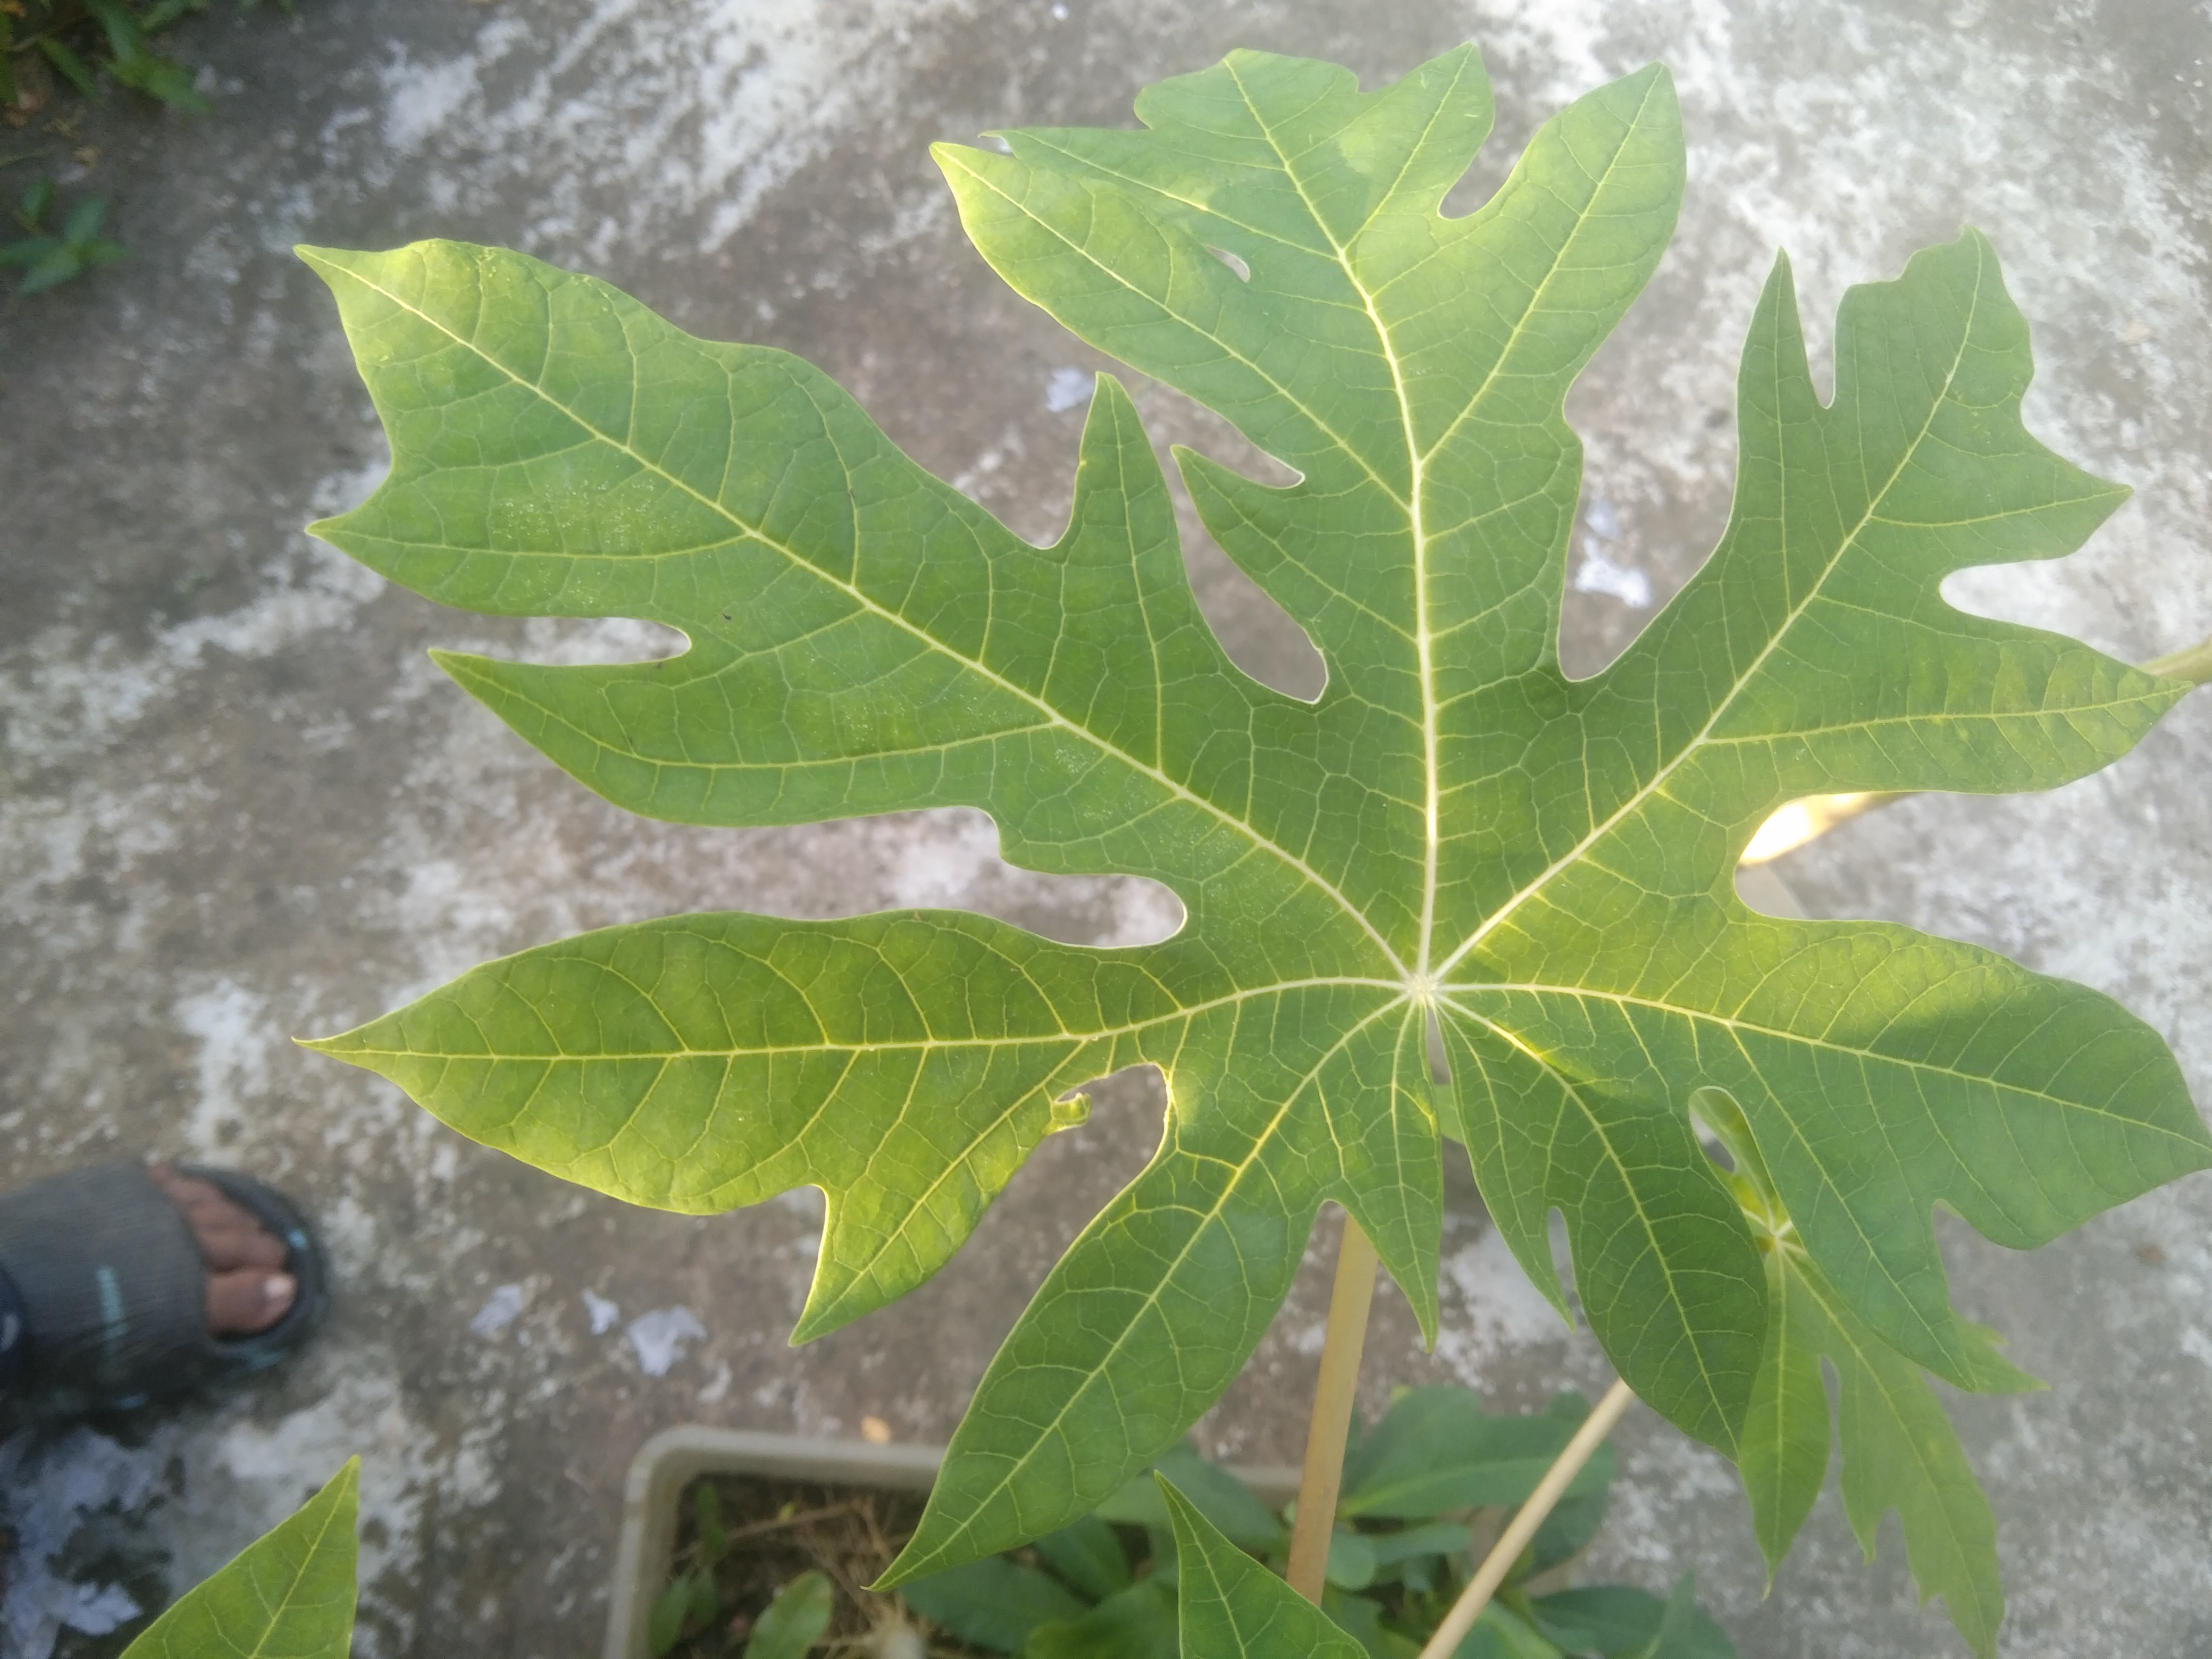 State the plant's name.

papaya
